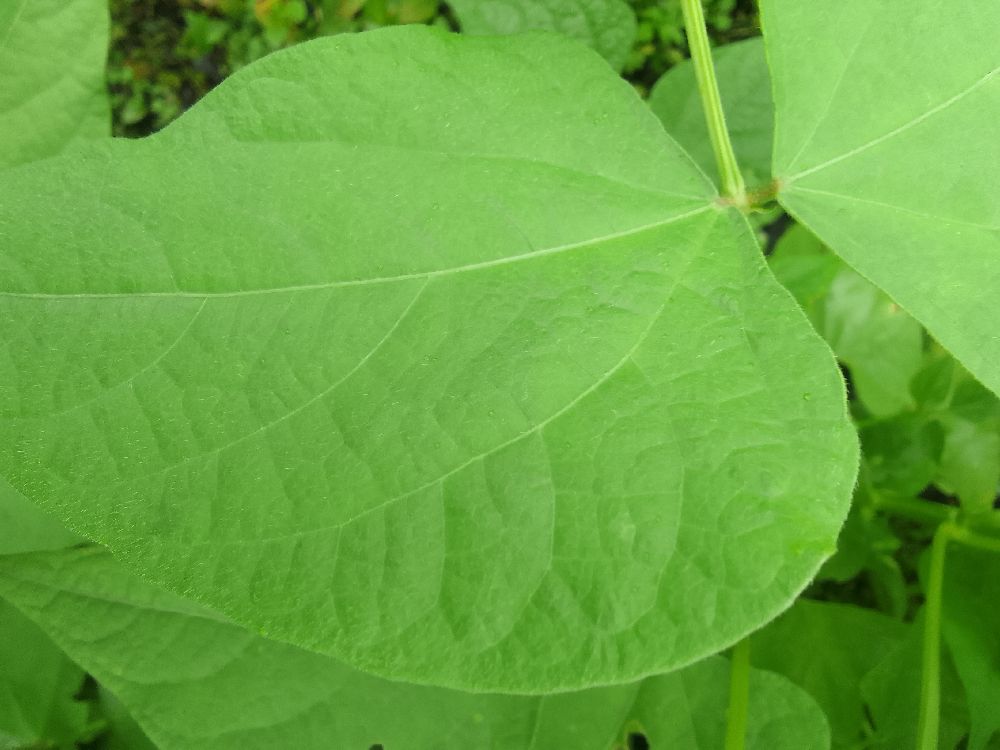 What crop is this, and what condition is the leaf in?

common bean, healthy
